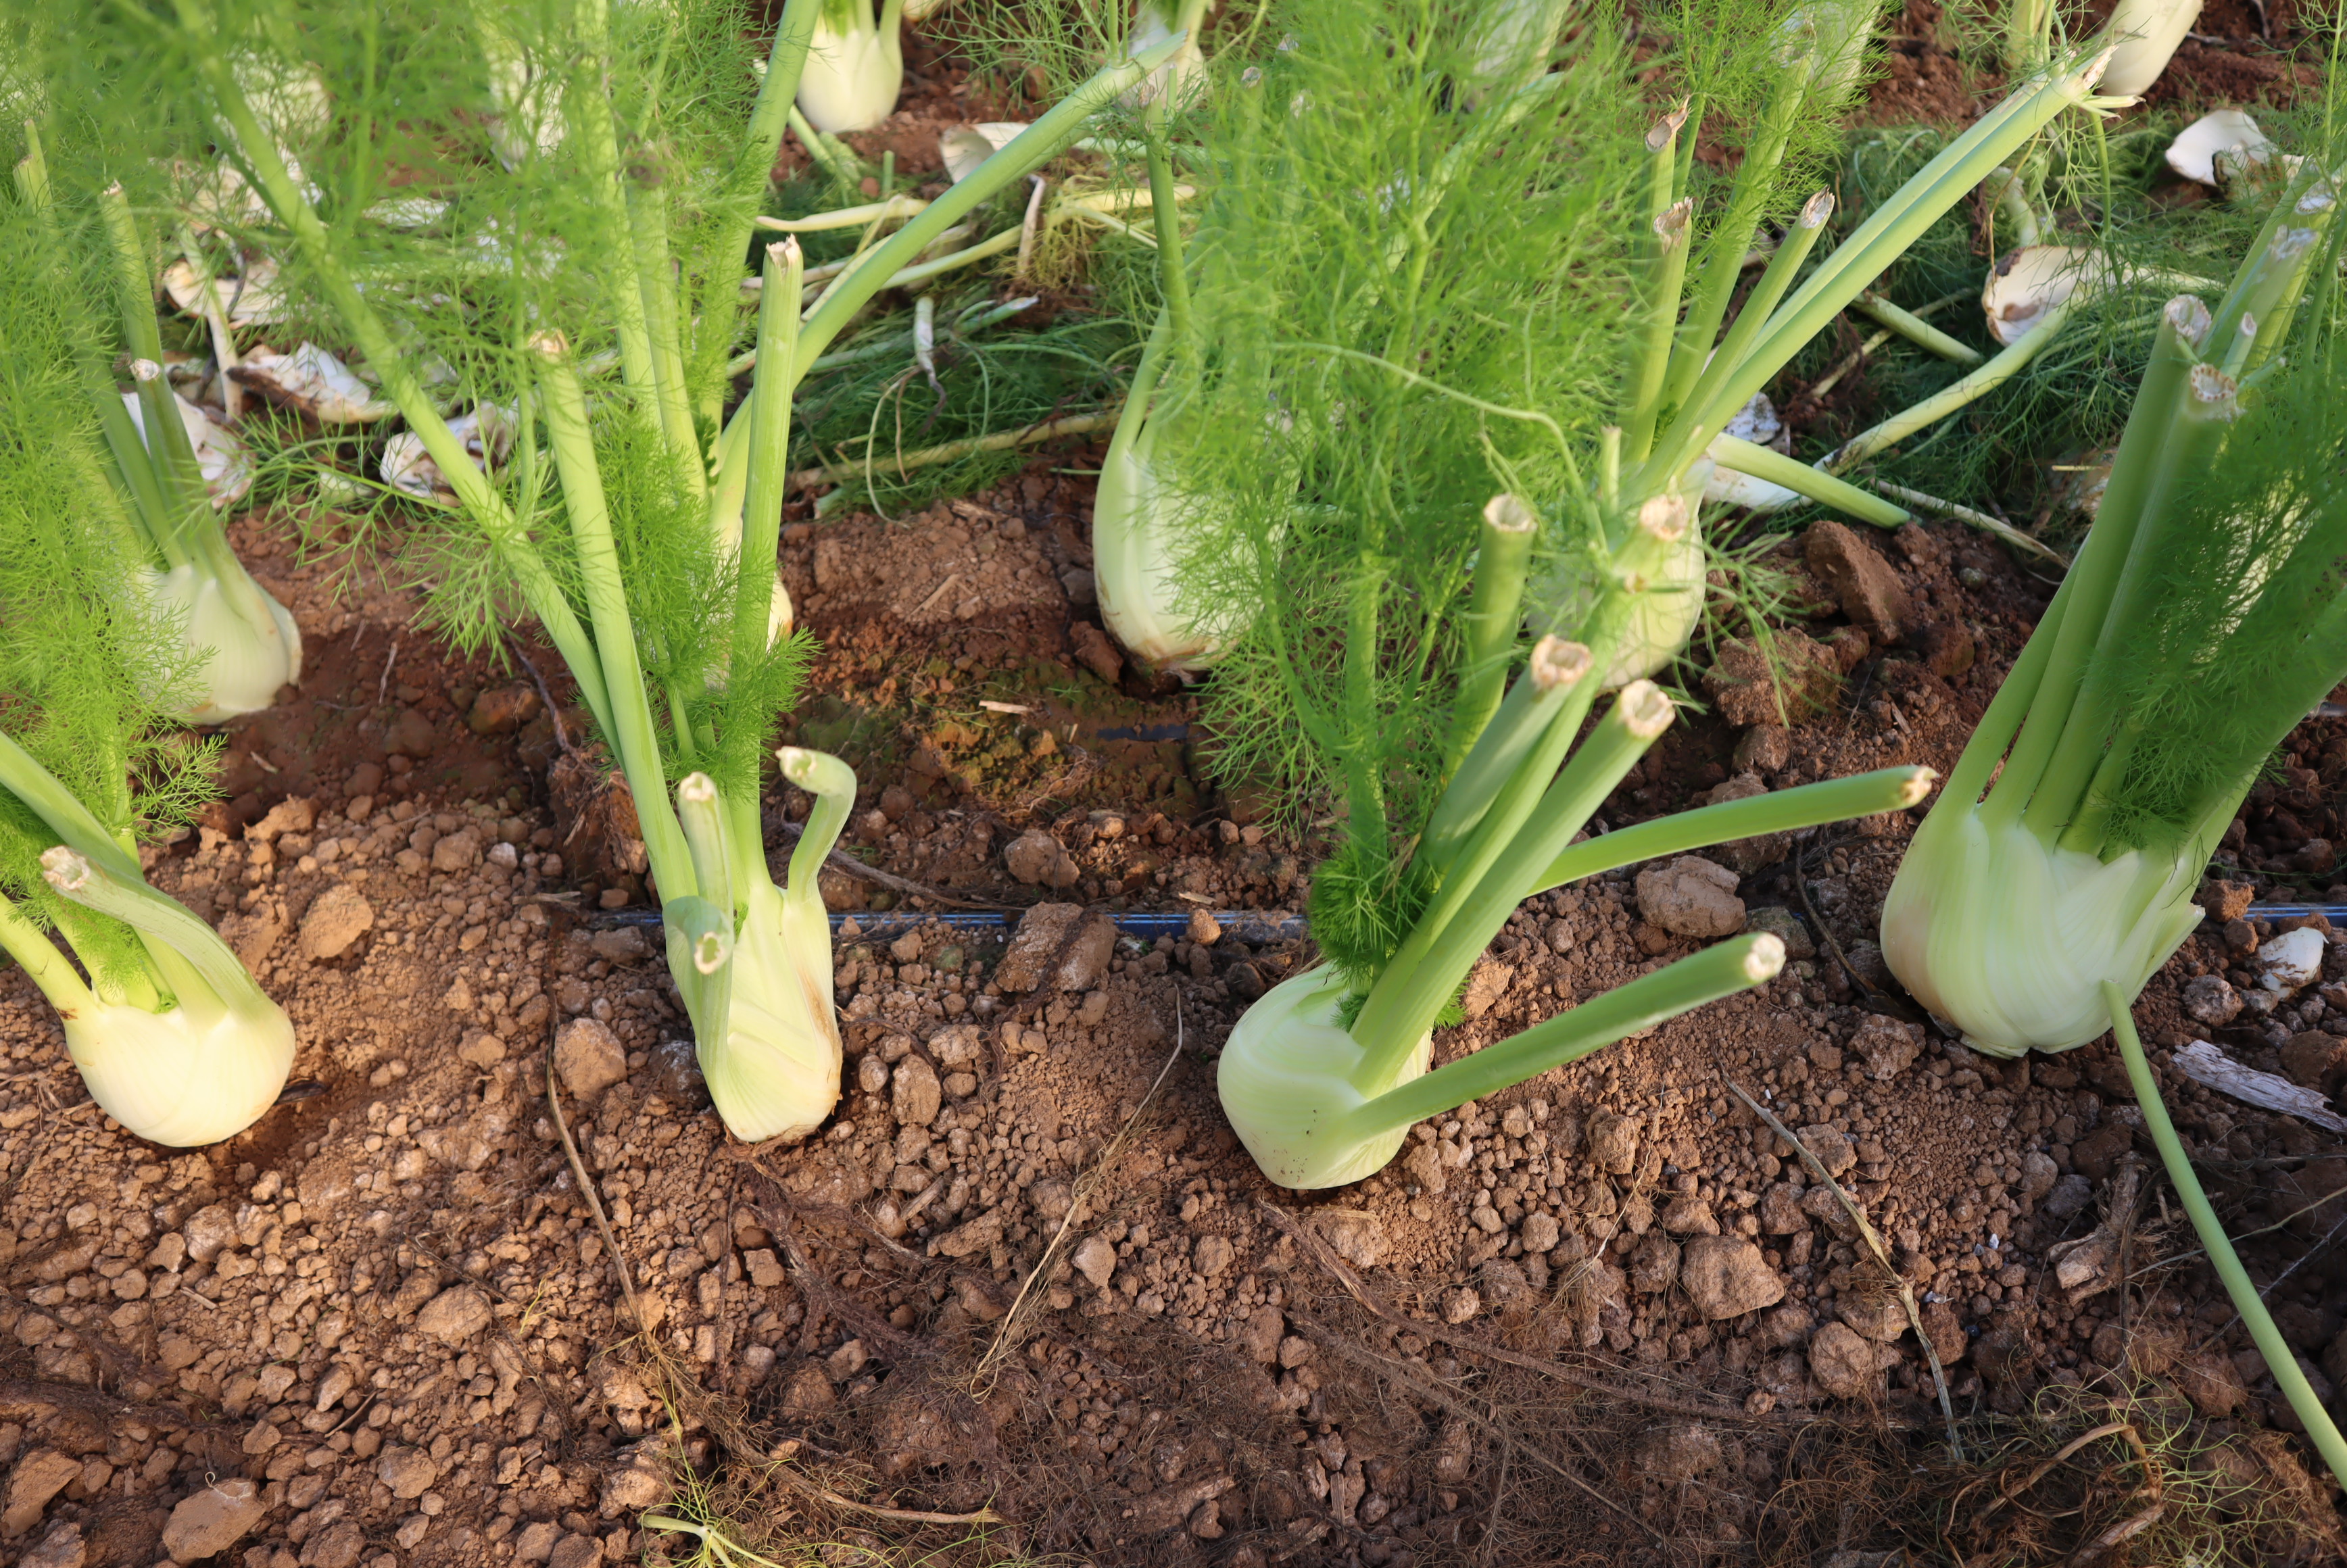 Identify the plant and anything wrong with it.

fennel, mechanical damage
